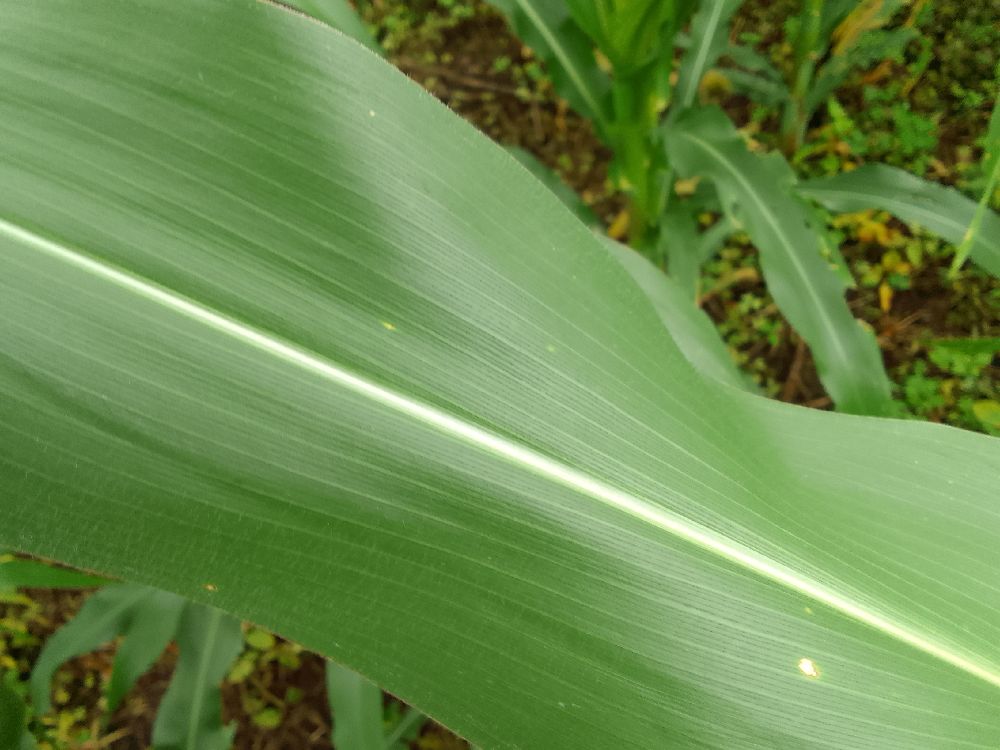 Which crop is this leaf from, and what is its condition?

maize, healthy
